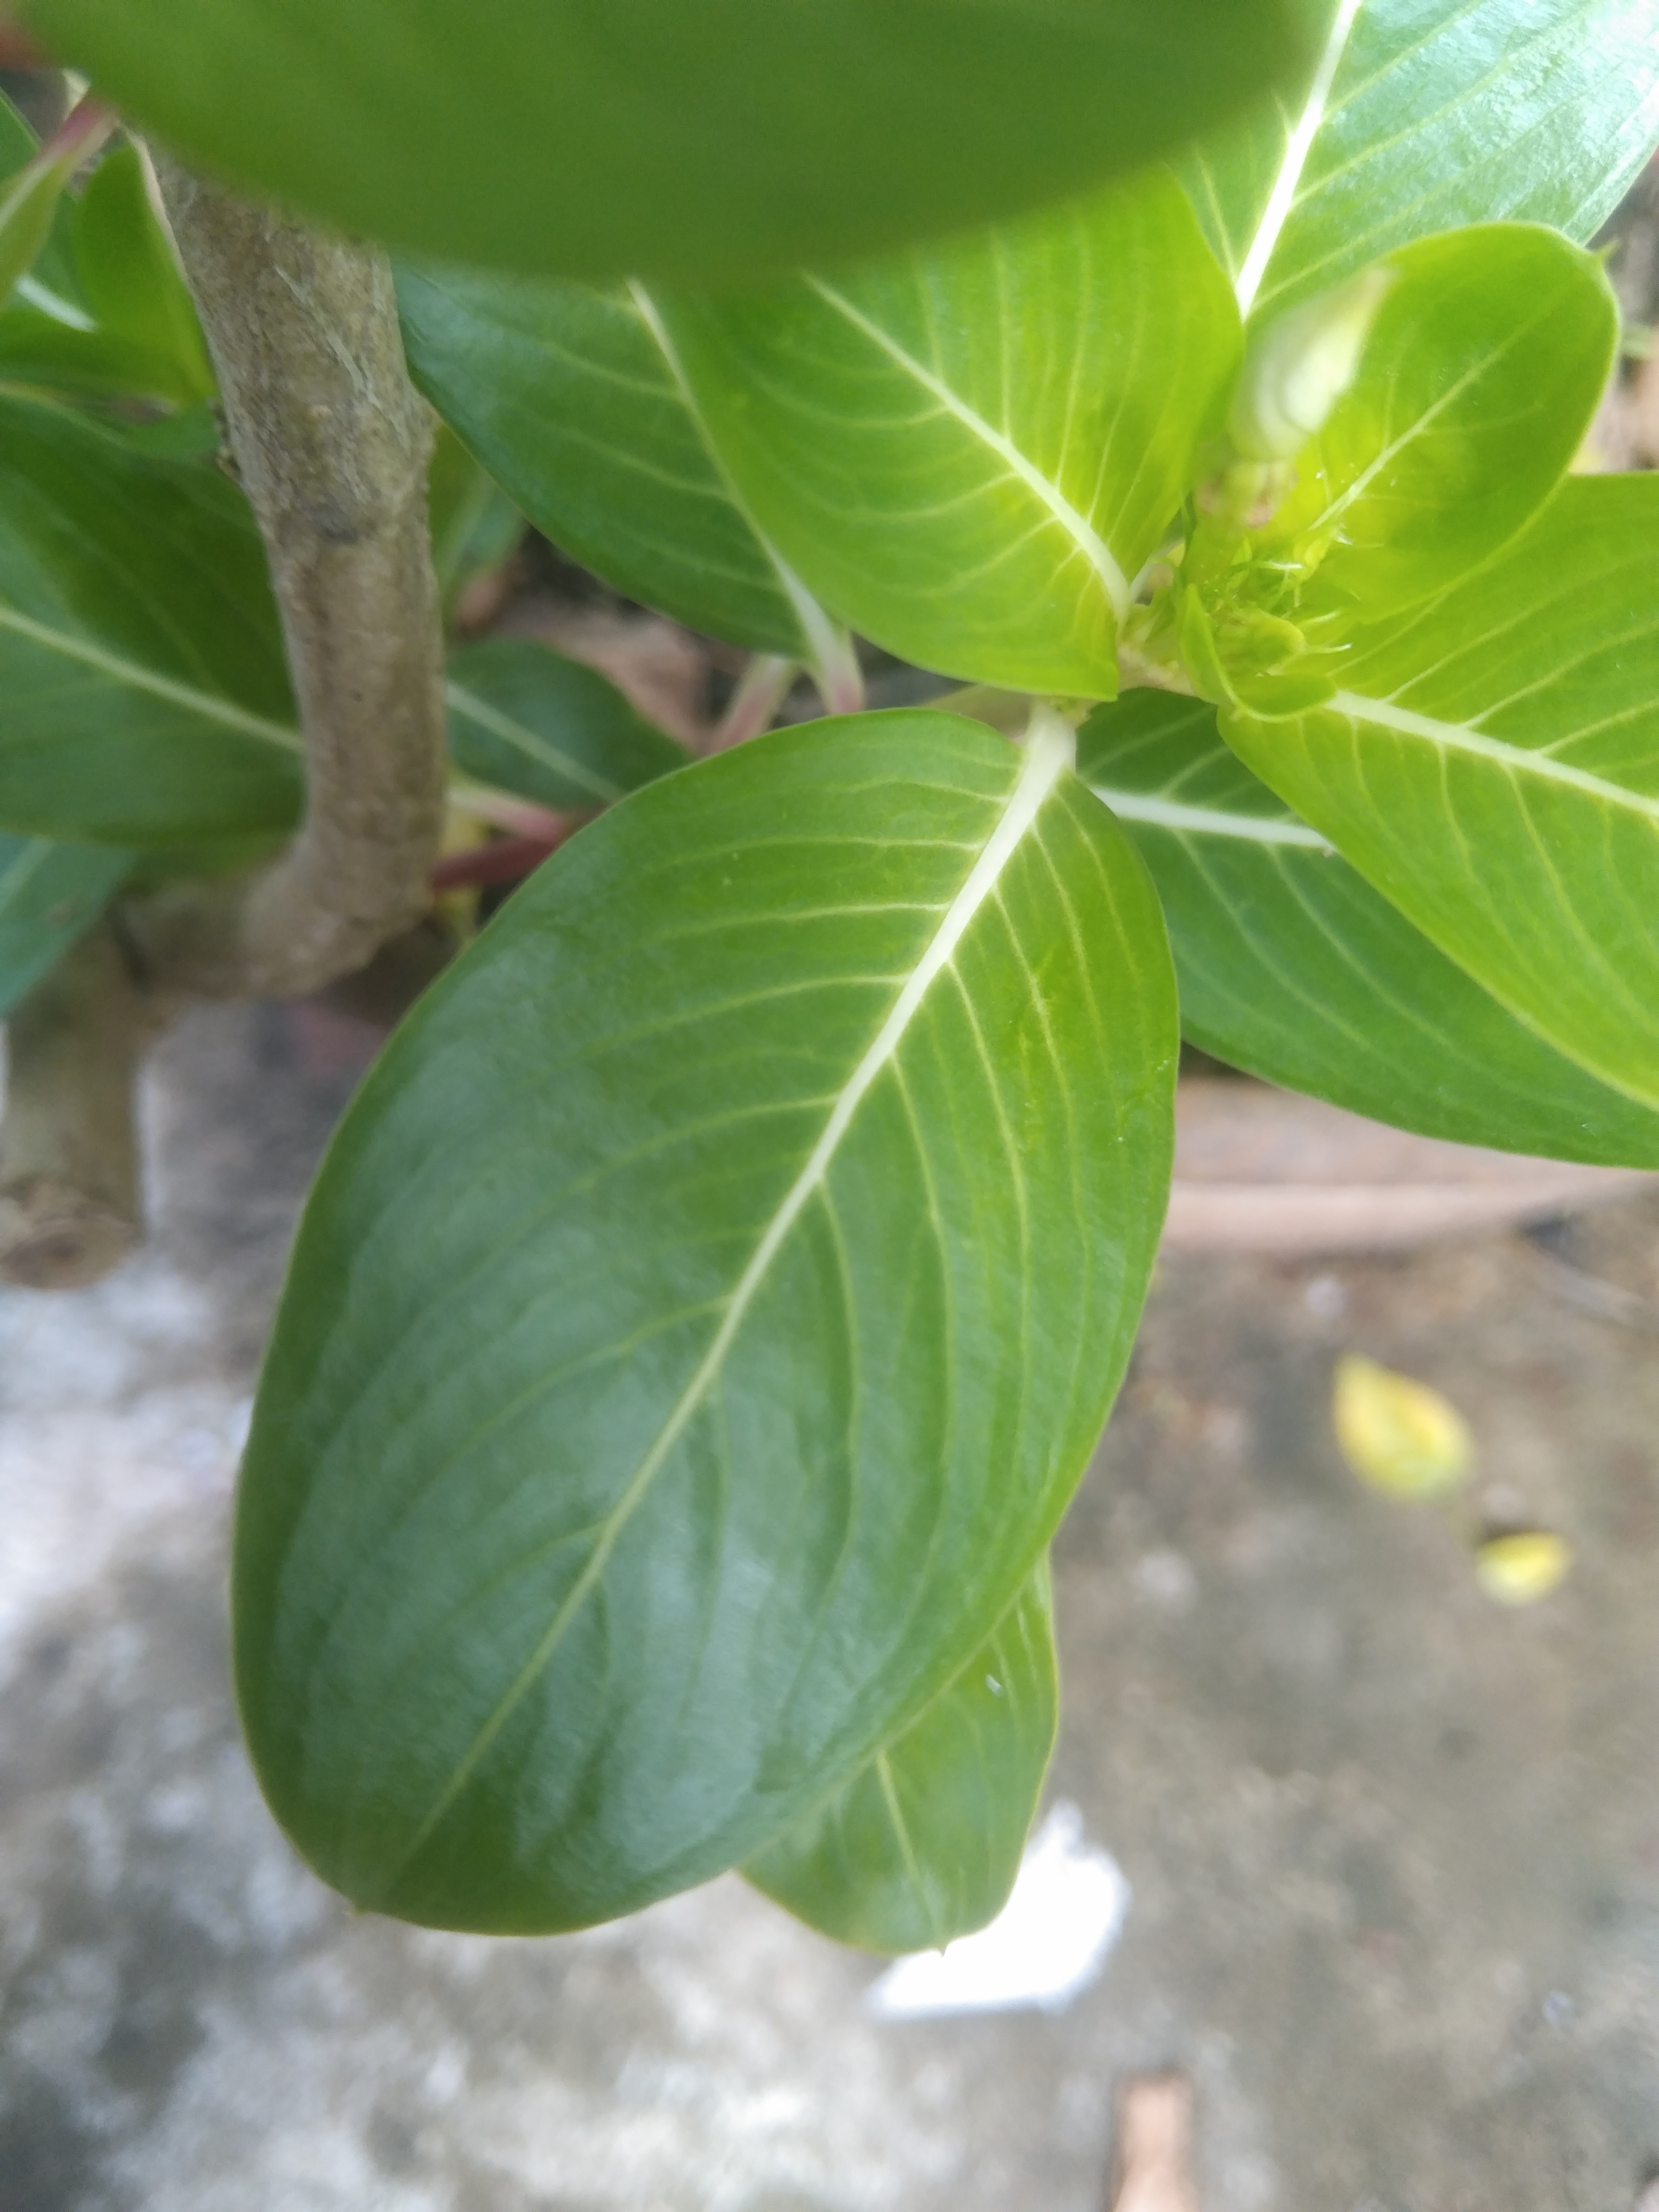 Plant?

rose periwinkle
